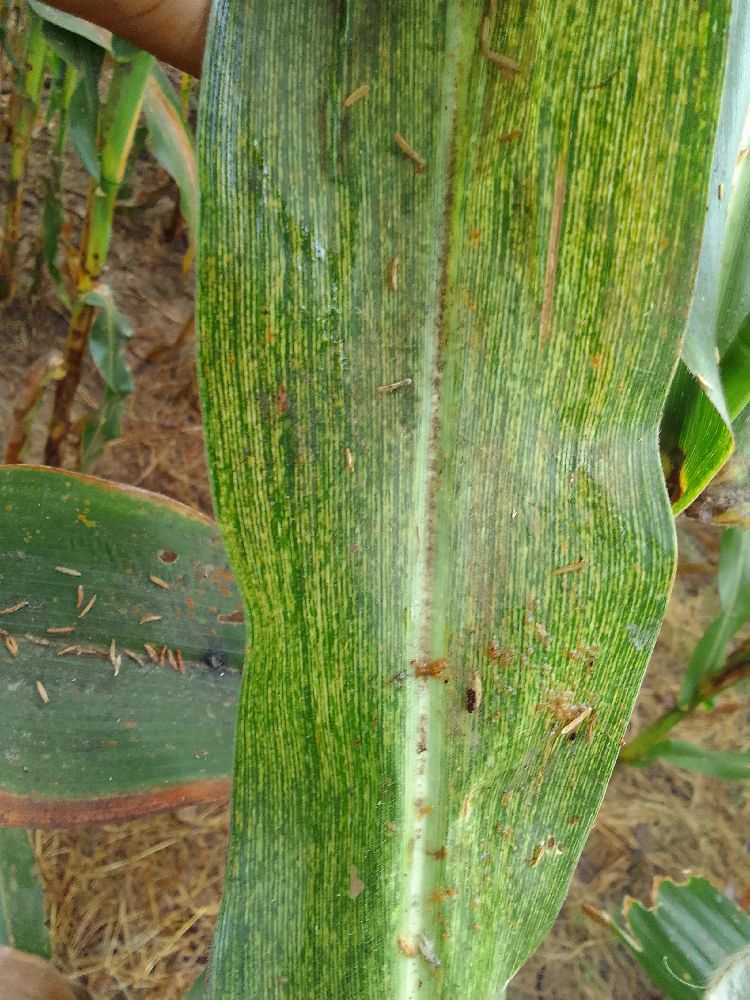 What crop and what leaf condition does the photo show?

maize, maize streak virus
